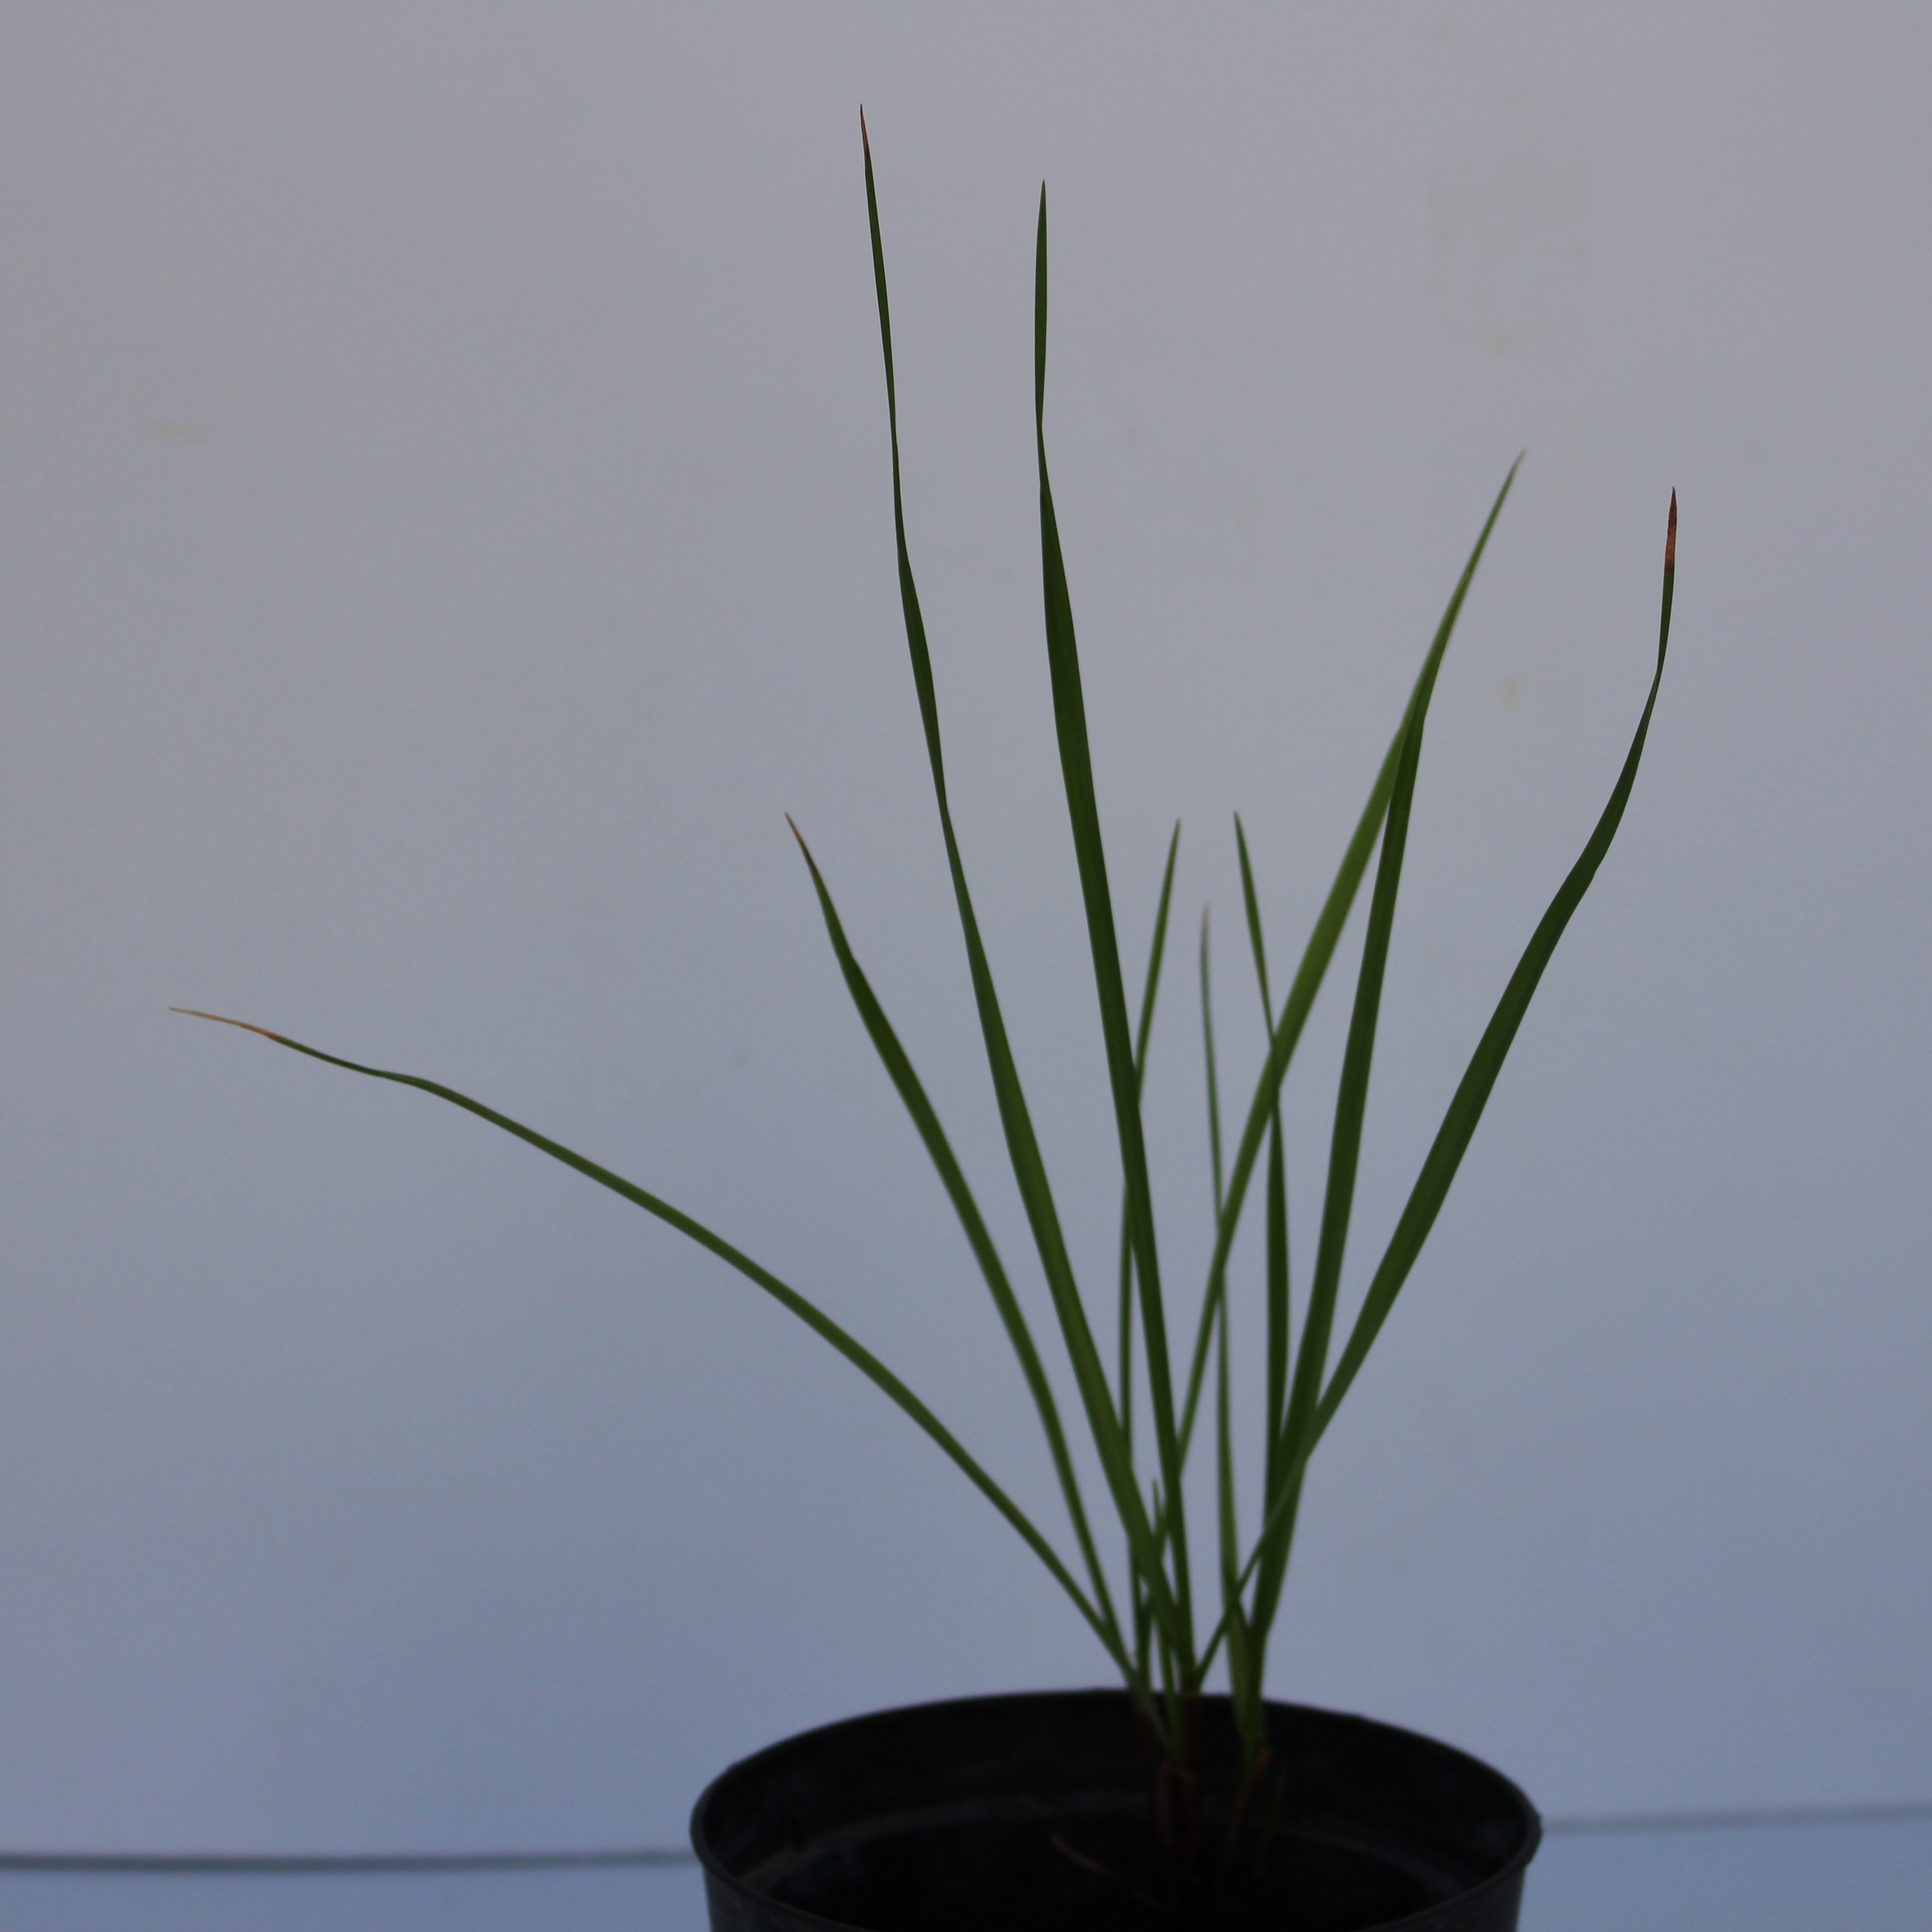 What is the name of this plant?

Lolium multiflorum
